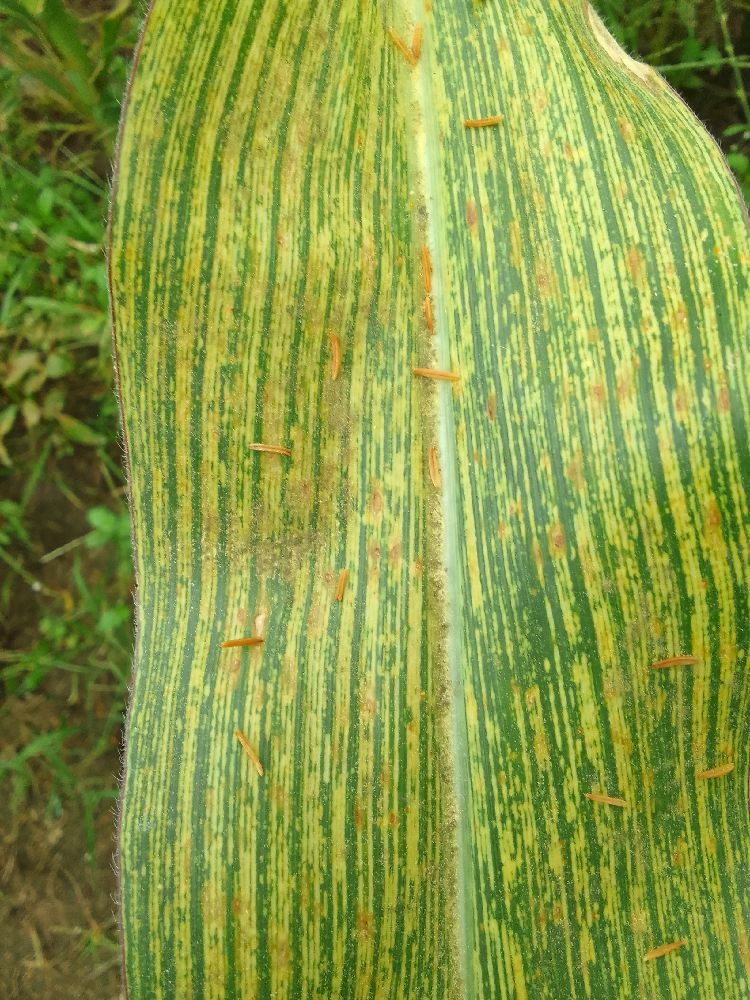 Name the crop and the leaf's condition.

maize, maize streak virus
